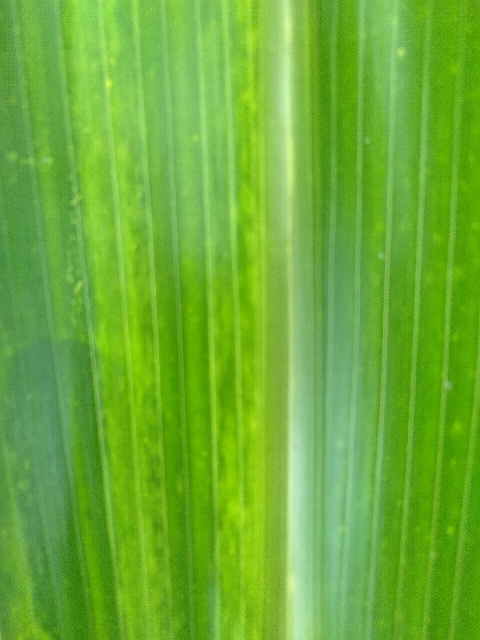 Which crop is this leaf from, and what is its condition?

maize, maize lethal necrosis
